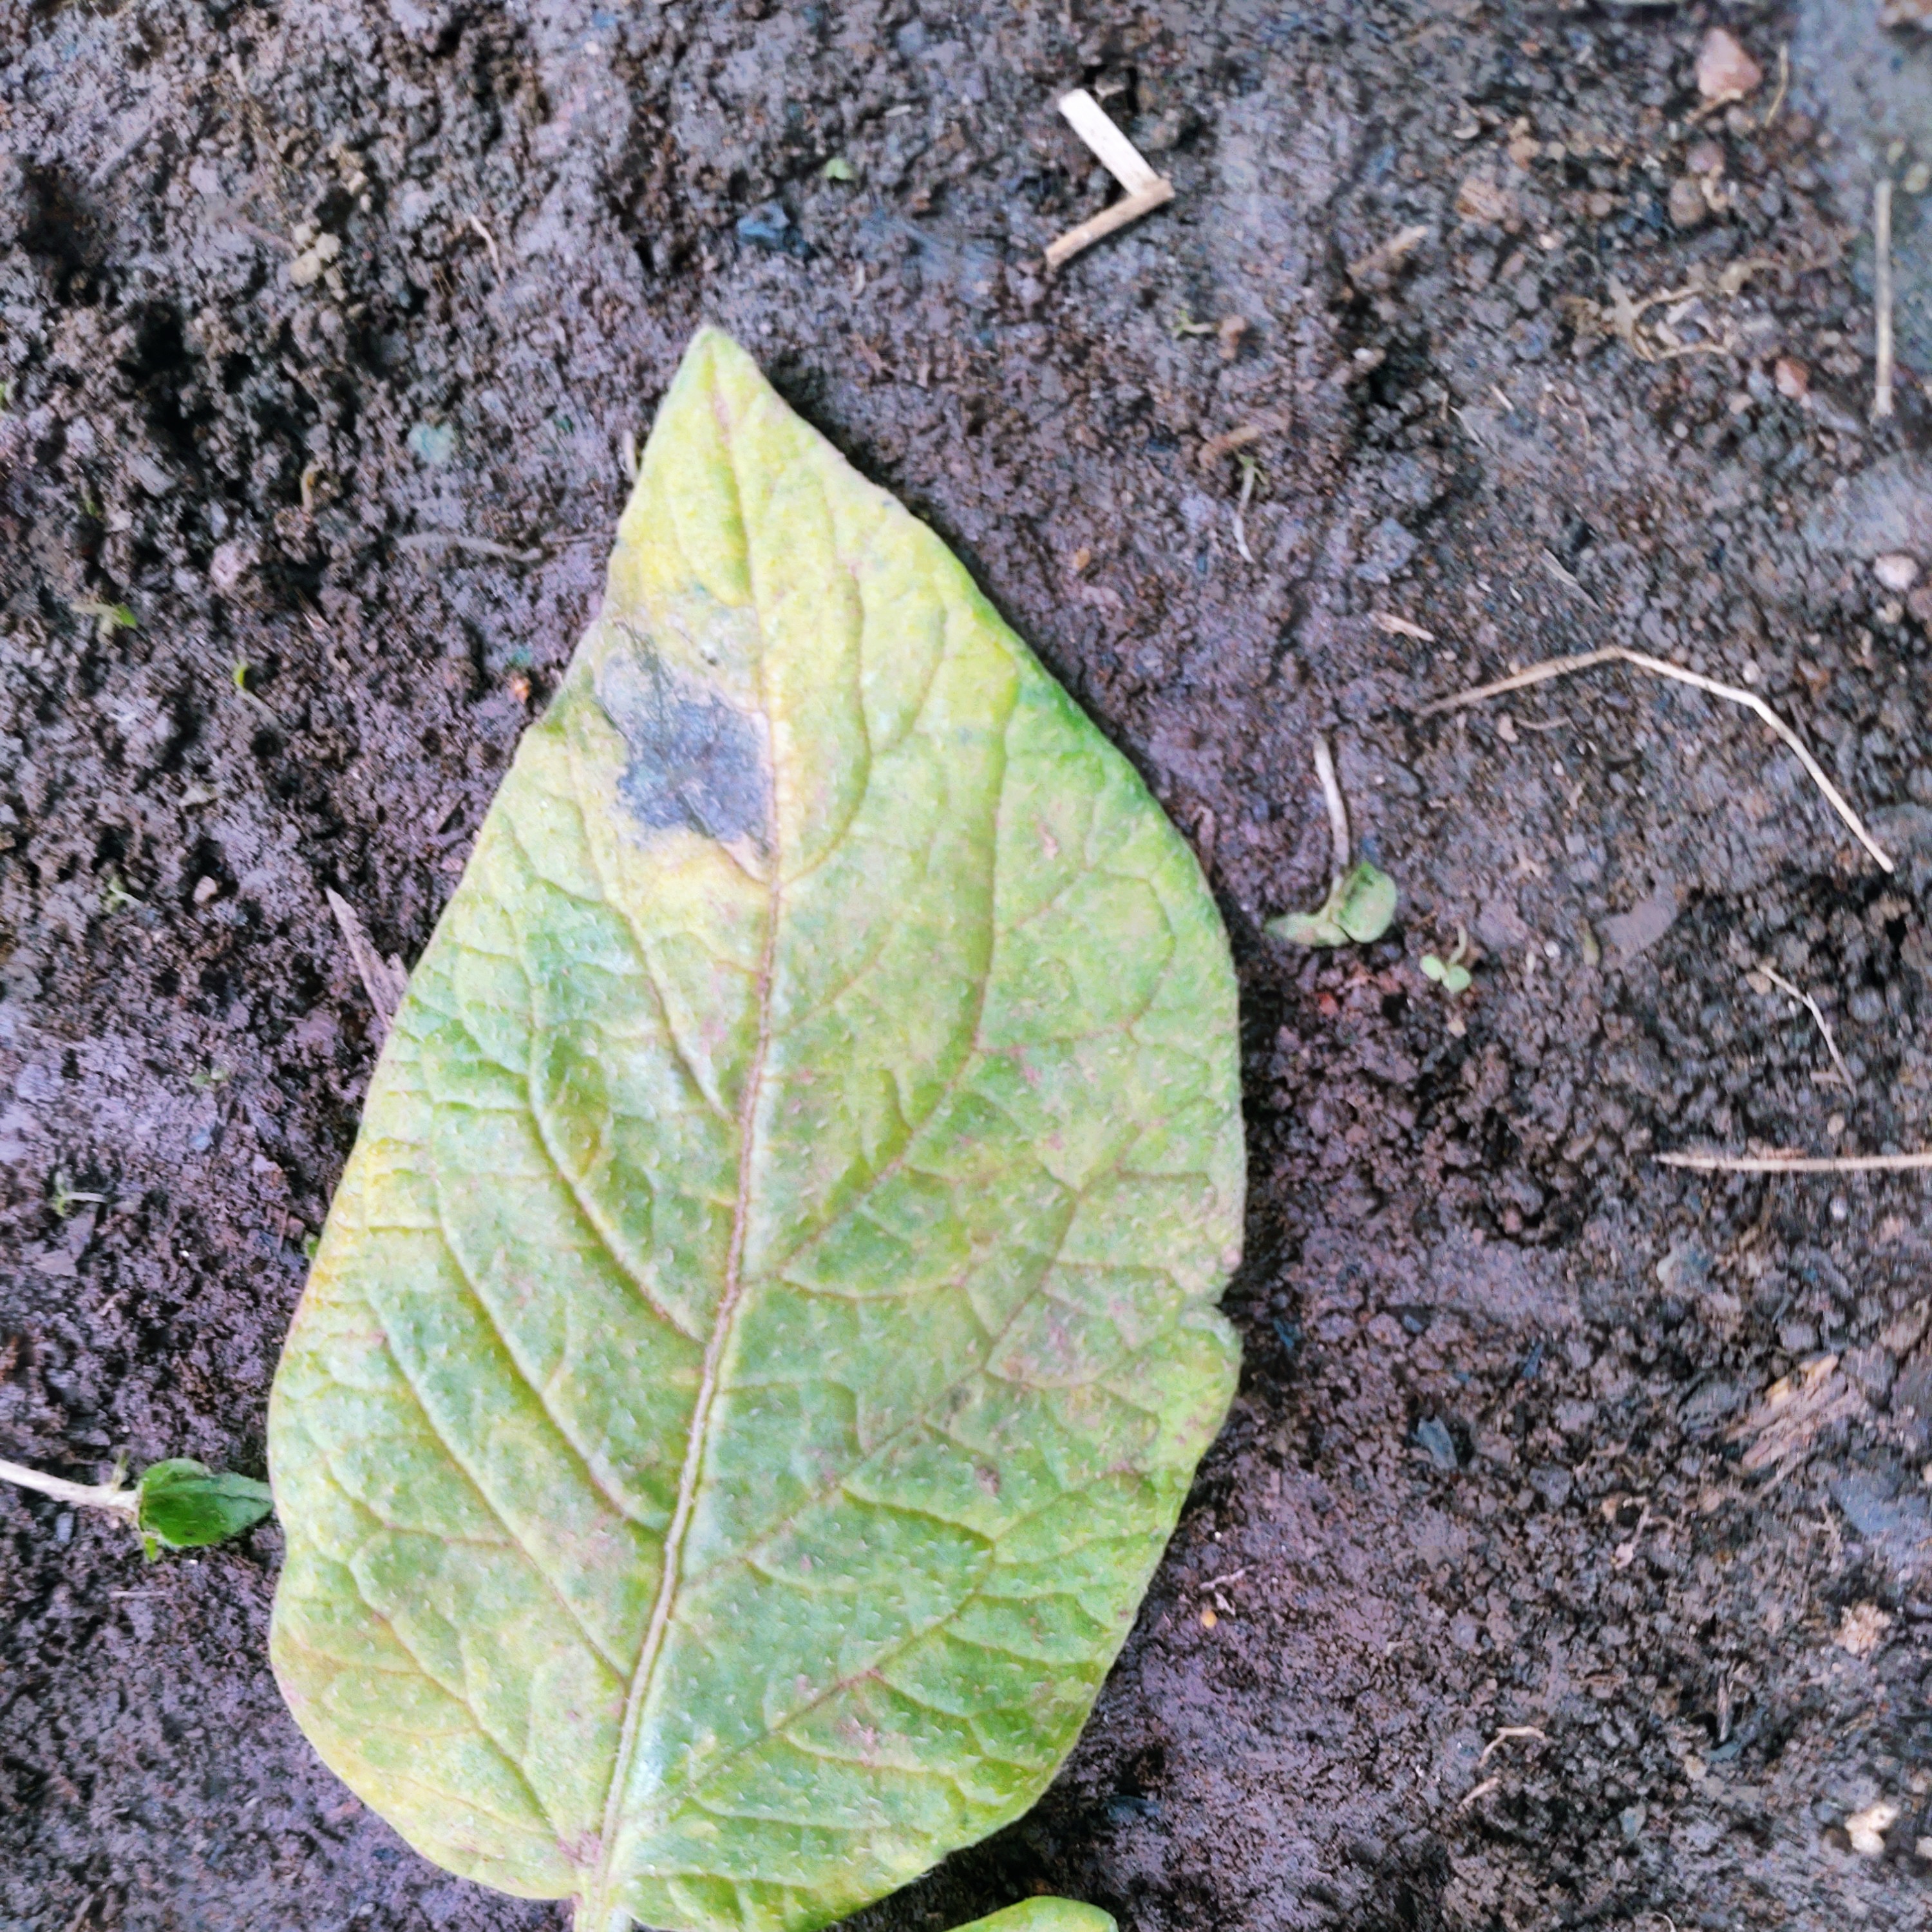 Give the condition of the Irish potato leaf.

late blight
